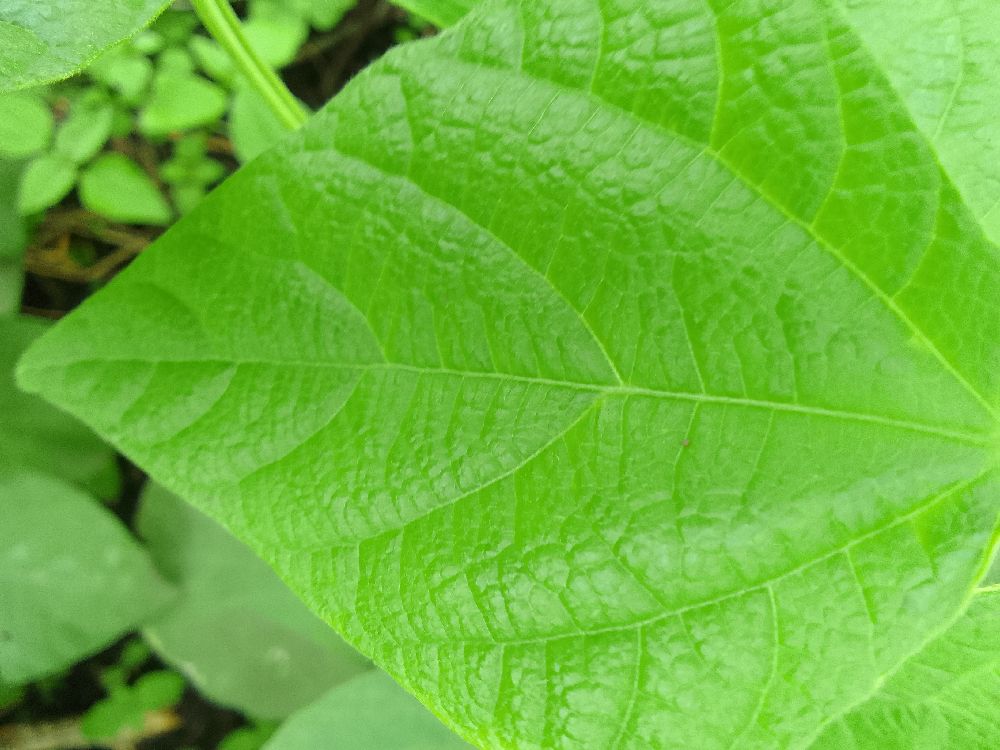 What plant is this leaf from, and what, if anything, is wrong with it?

common bean, healthy
